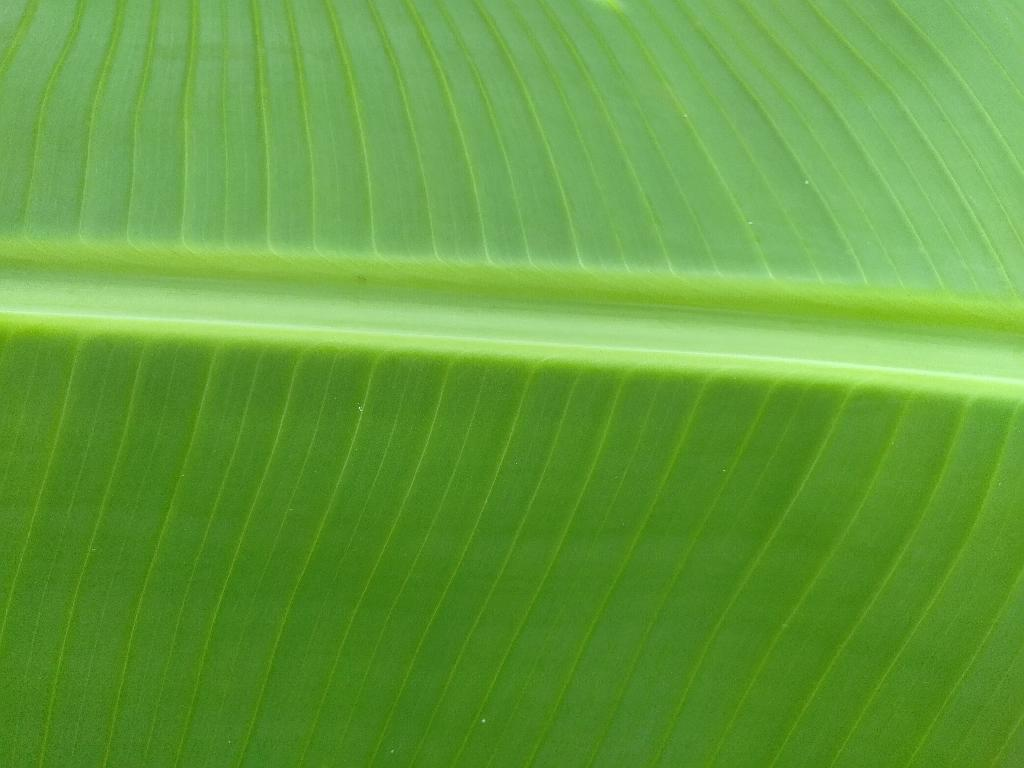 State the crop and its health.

banana, healthy
